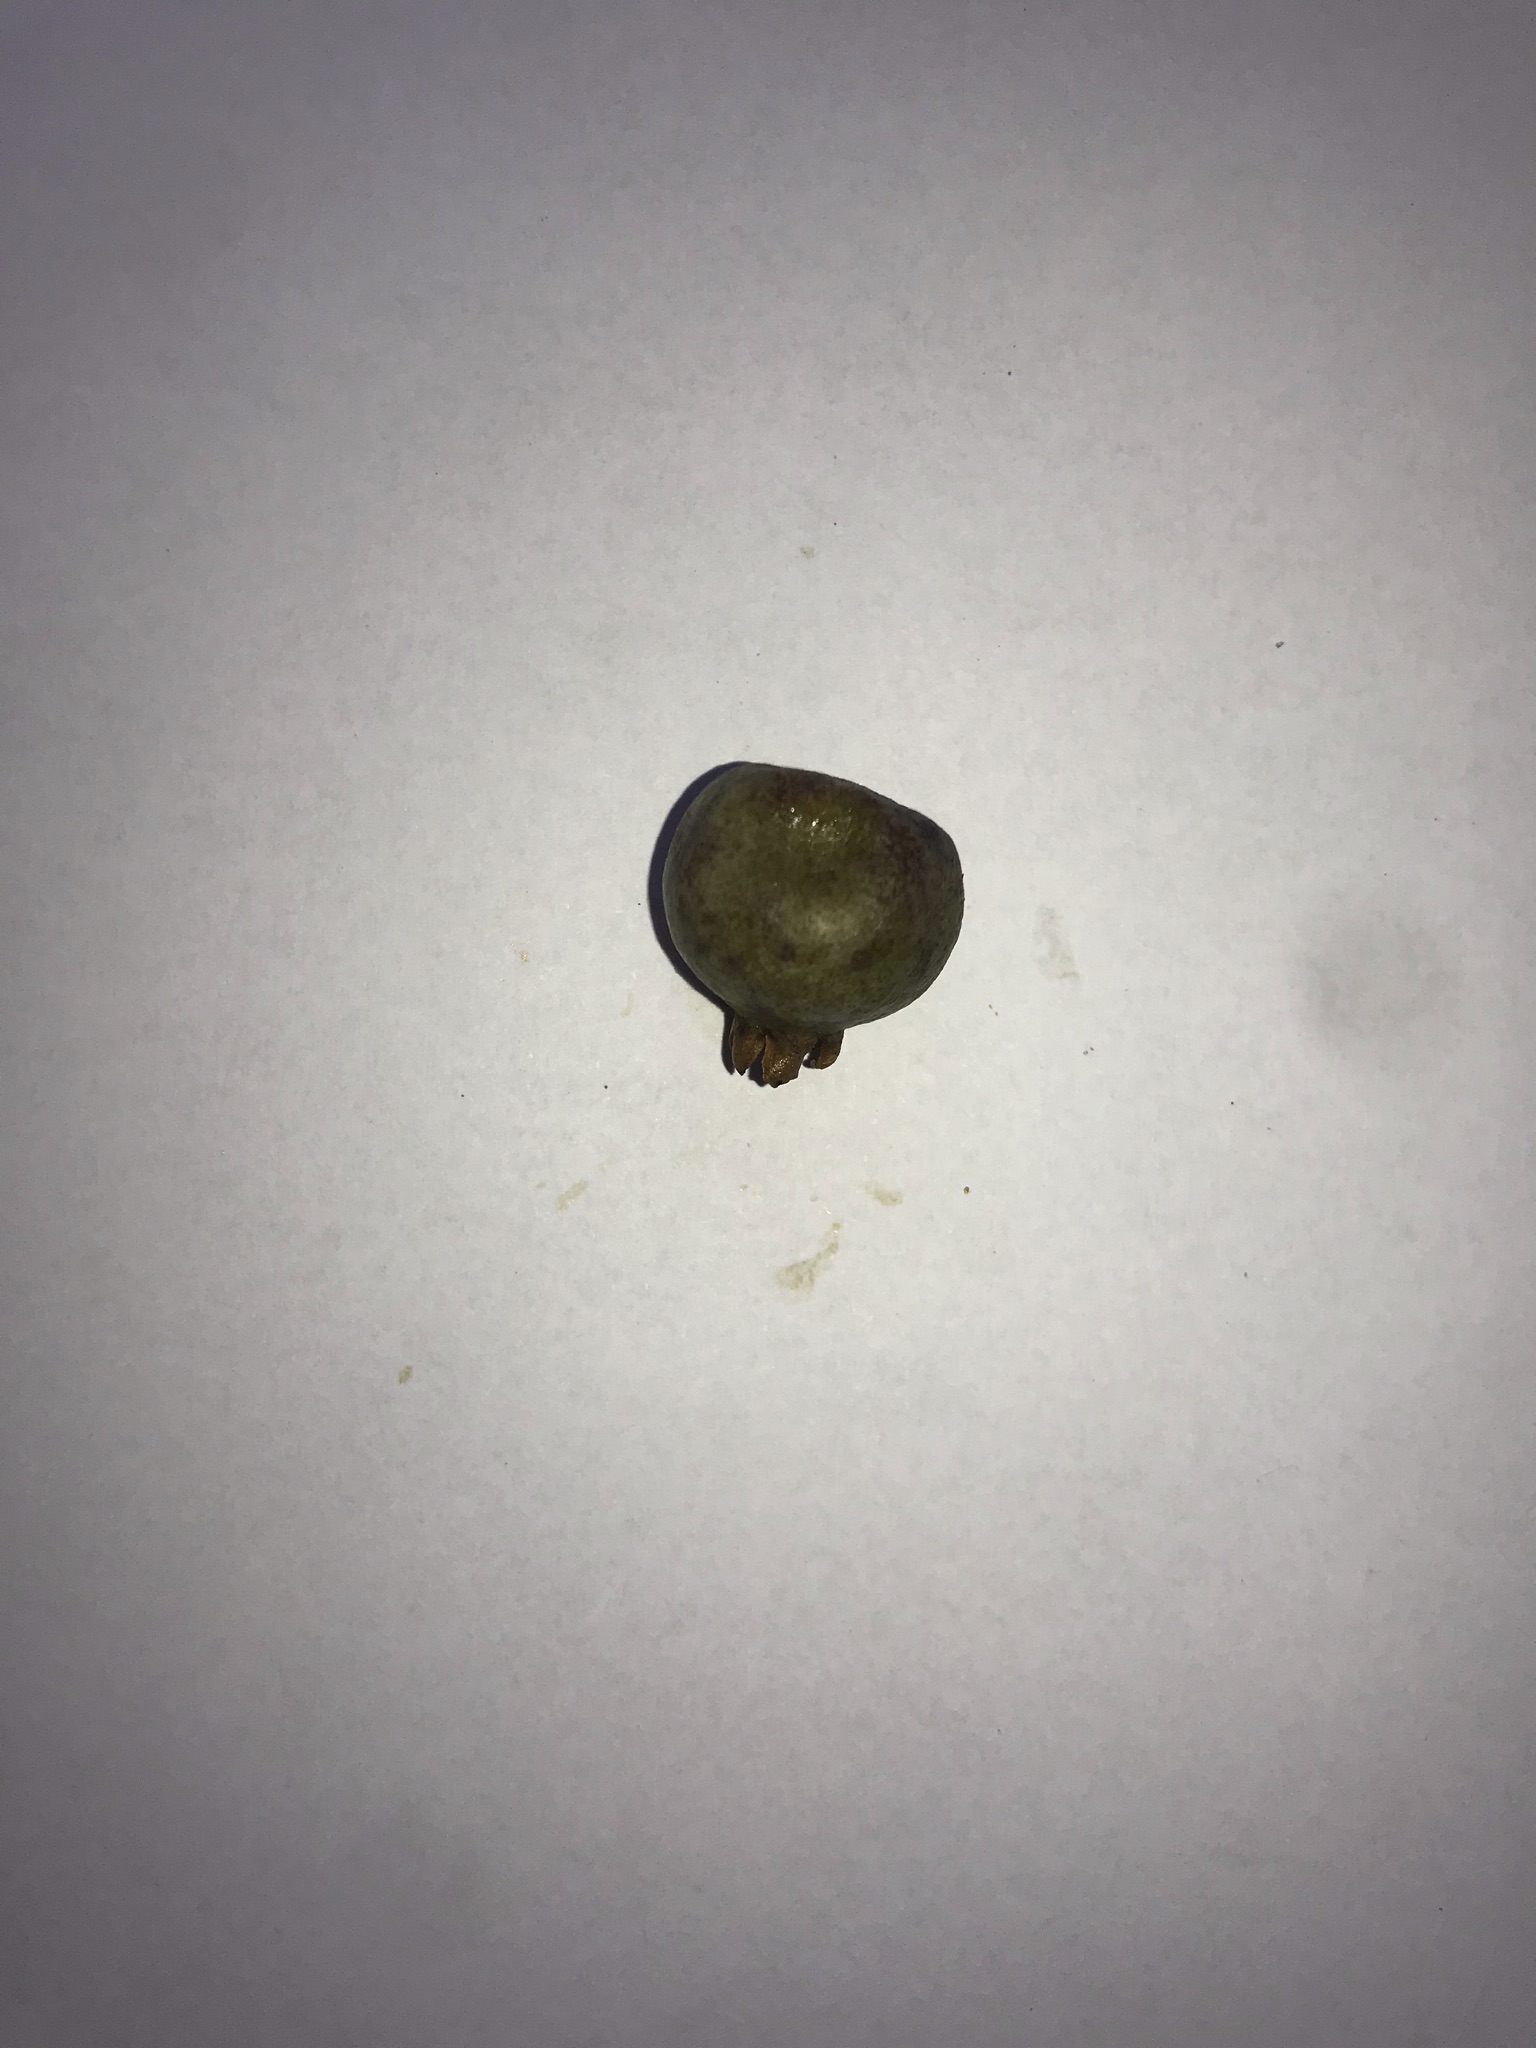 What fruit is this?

gabiroba
